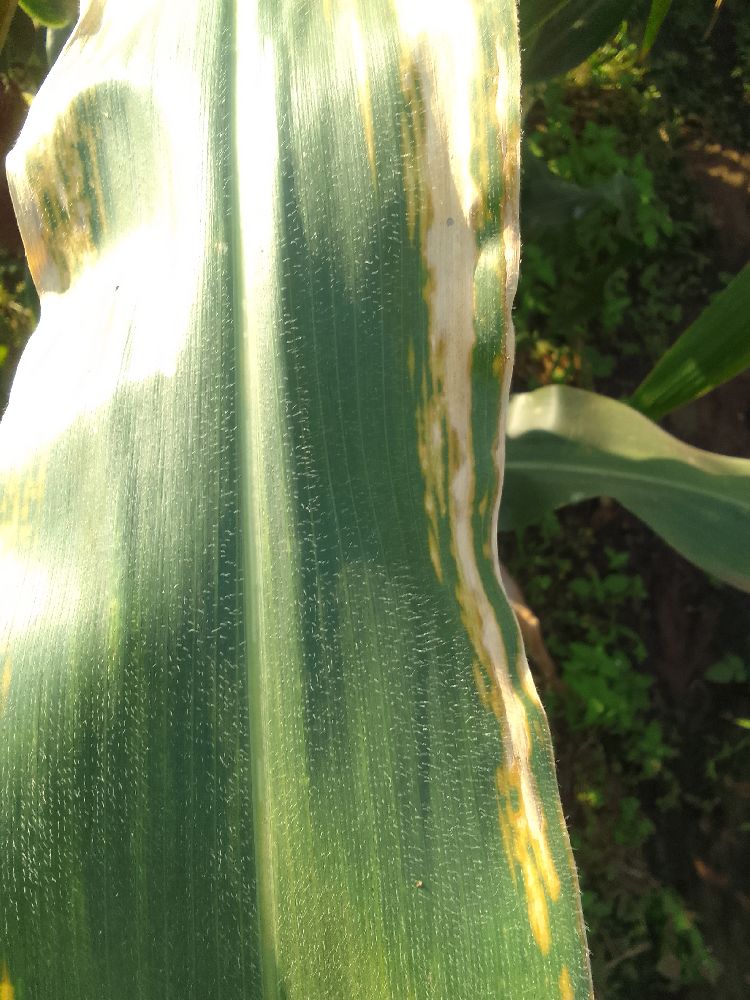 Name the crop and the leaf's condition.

maize, maize lethal necrosis
